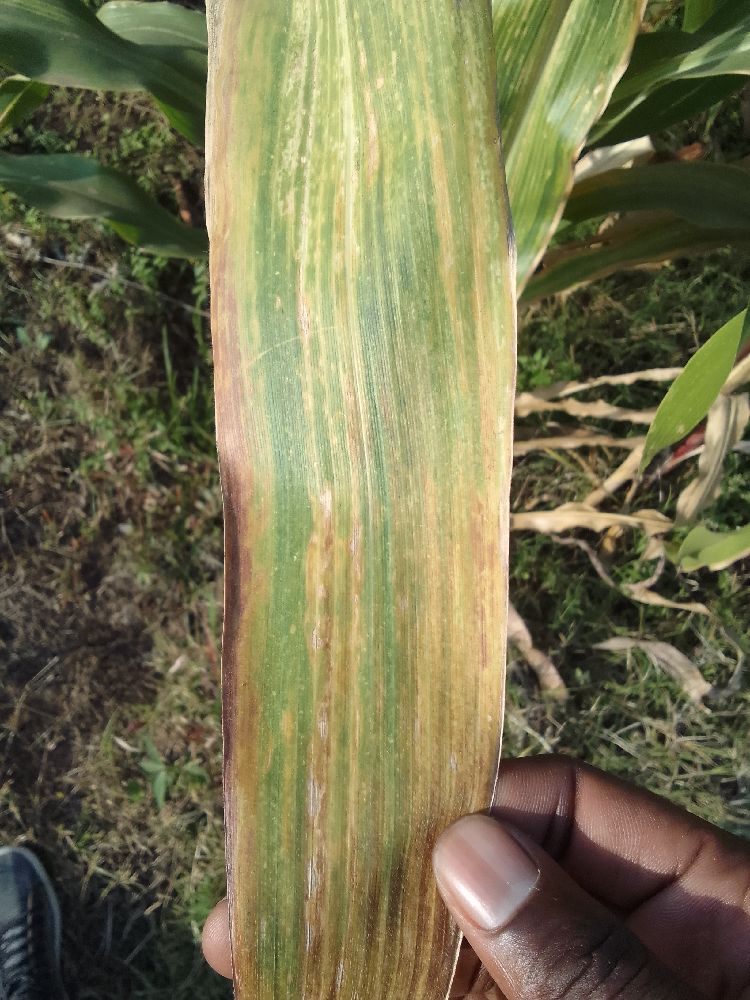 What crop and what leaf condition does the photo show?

maize, maize lethal necrosis
